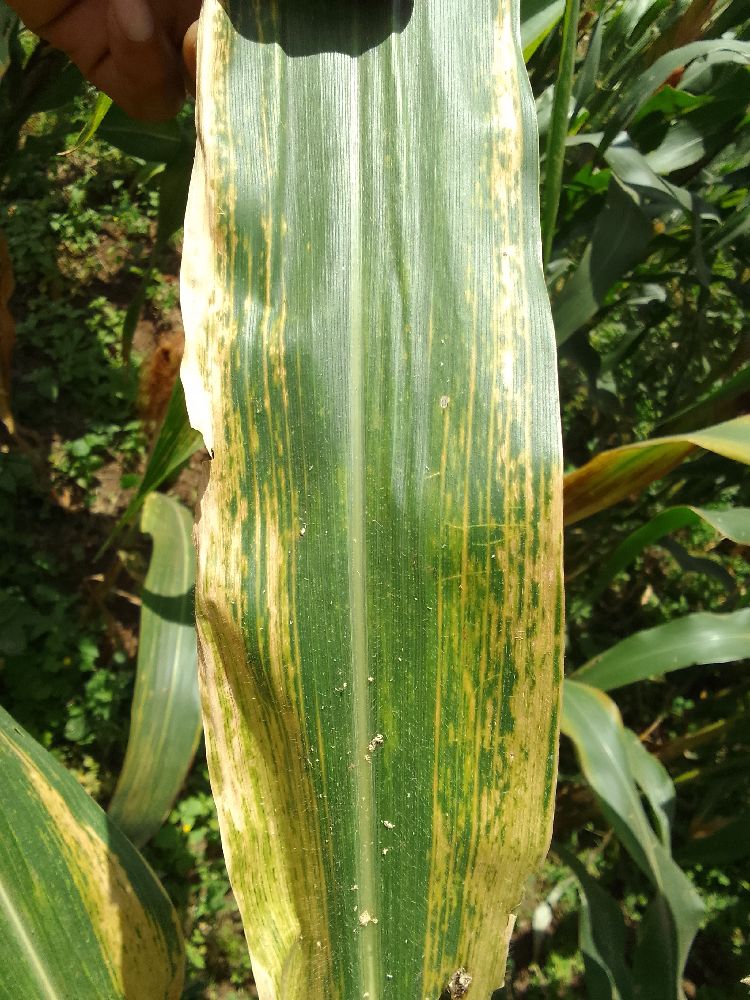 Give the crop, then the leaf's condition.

maize, maize lethal necrosis
